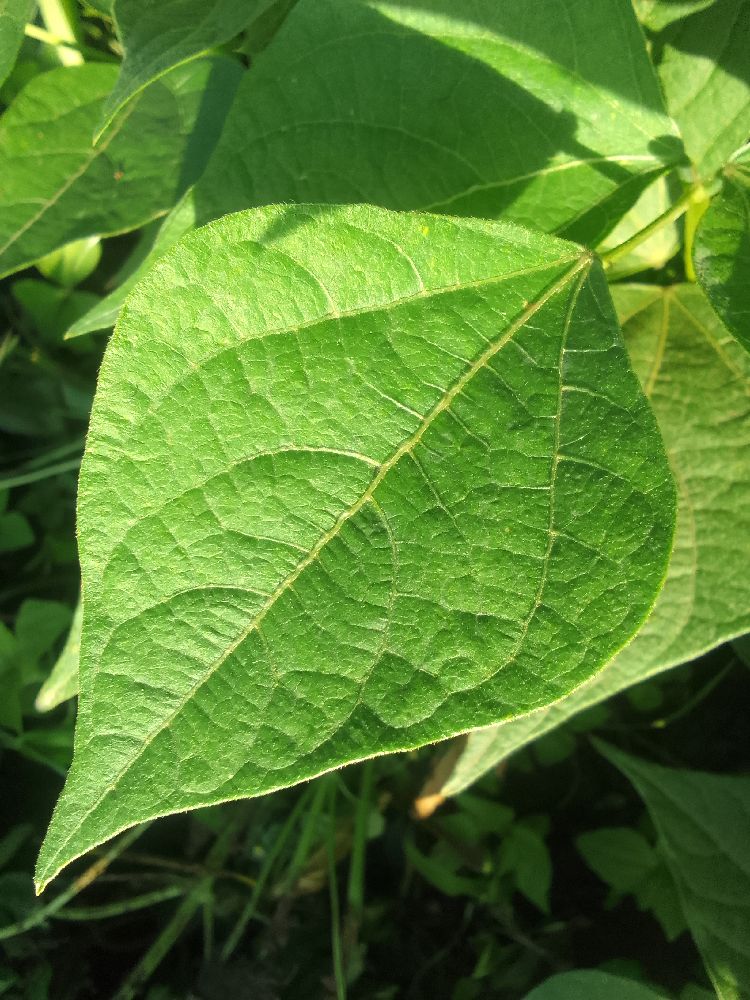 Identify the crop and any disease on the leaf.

common bean, healthy
